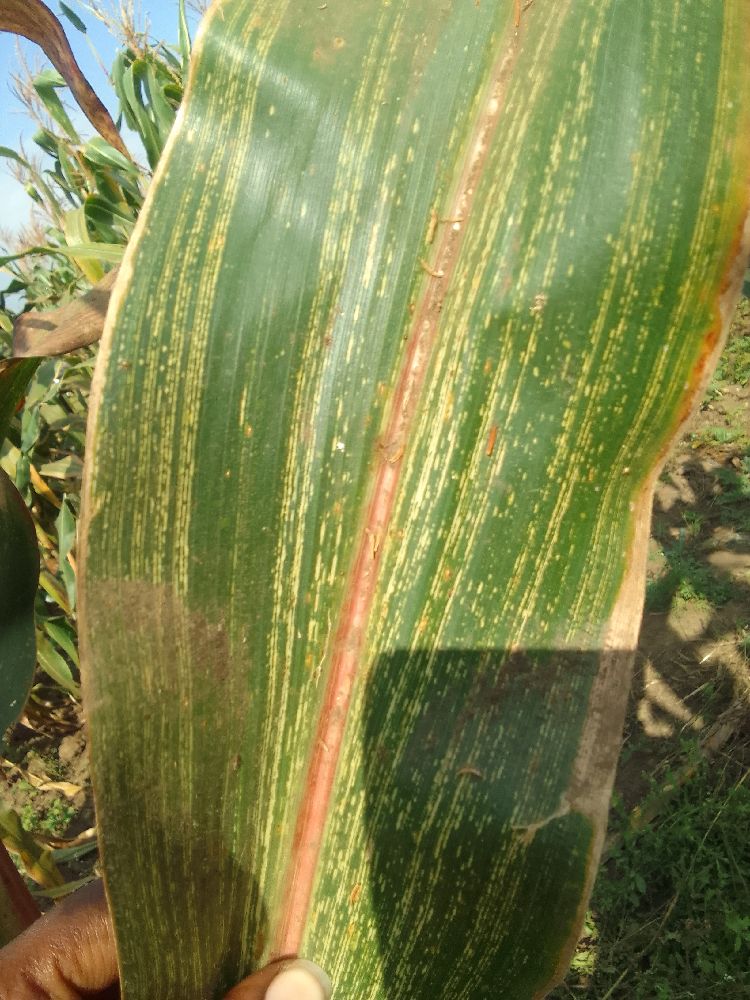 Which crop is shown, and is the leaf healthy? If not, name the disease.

maize, maize streak virus
